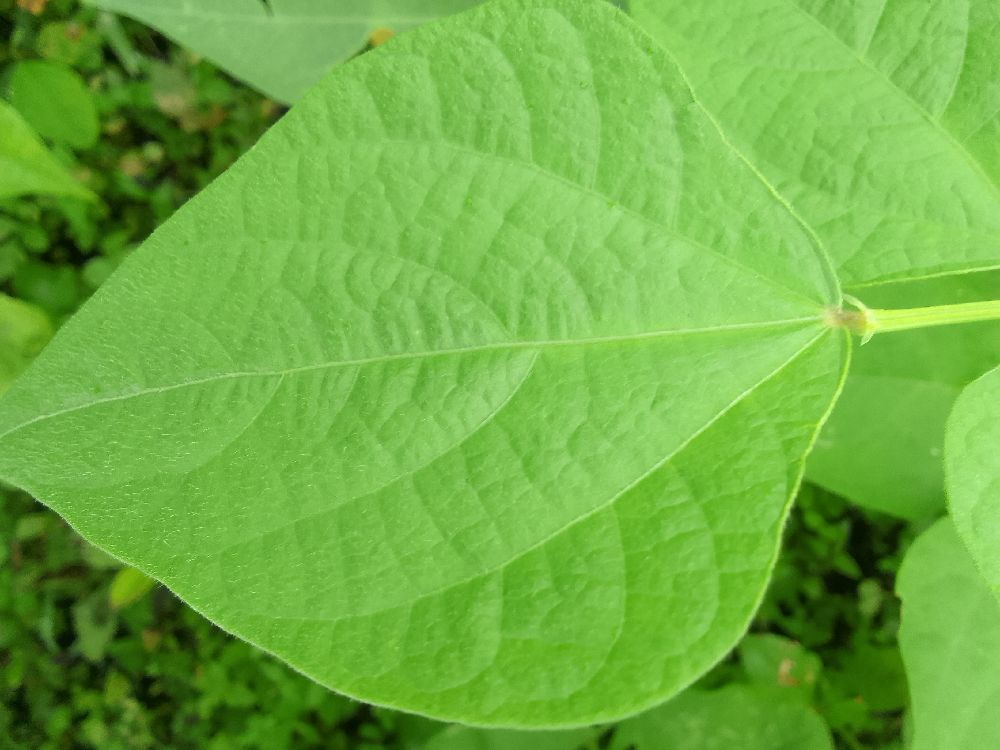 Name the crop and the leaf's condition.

common bean, healthy
